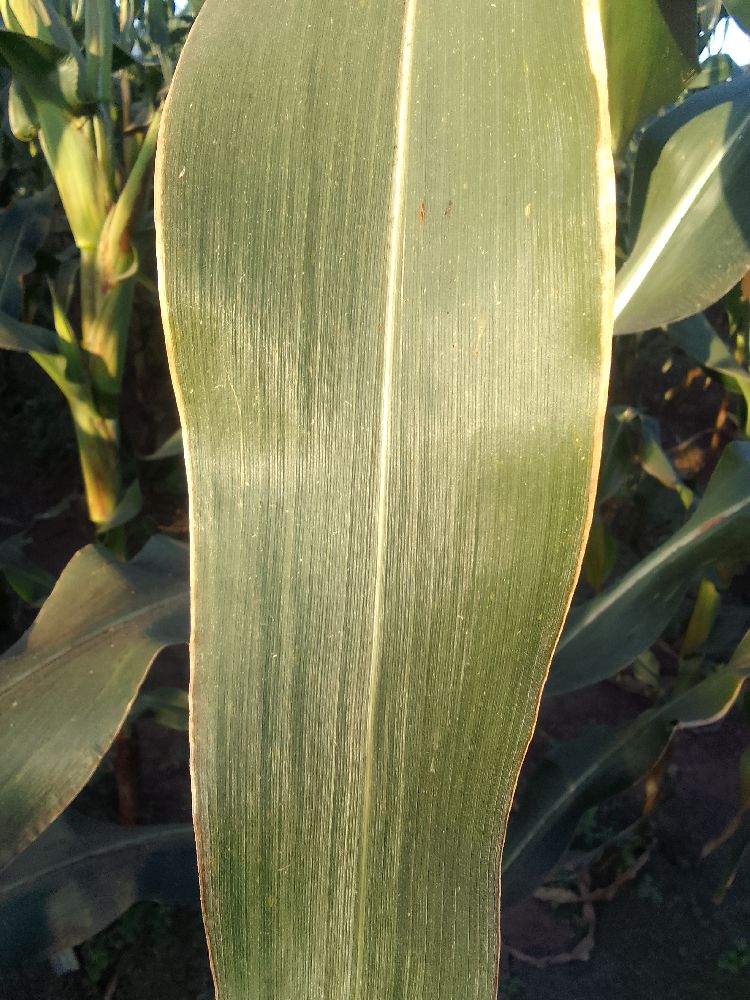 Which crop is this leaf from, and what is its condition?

maize, healthy
